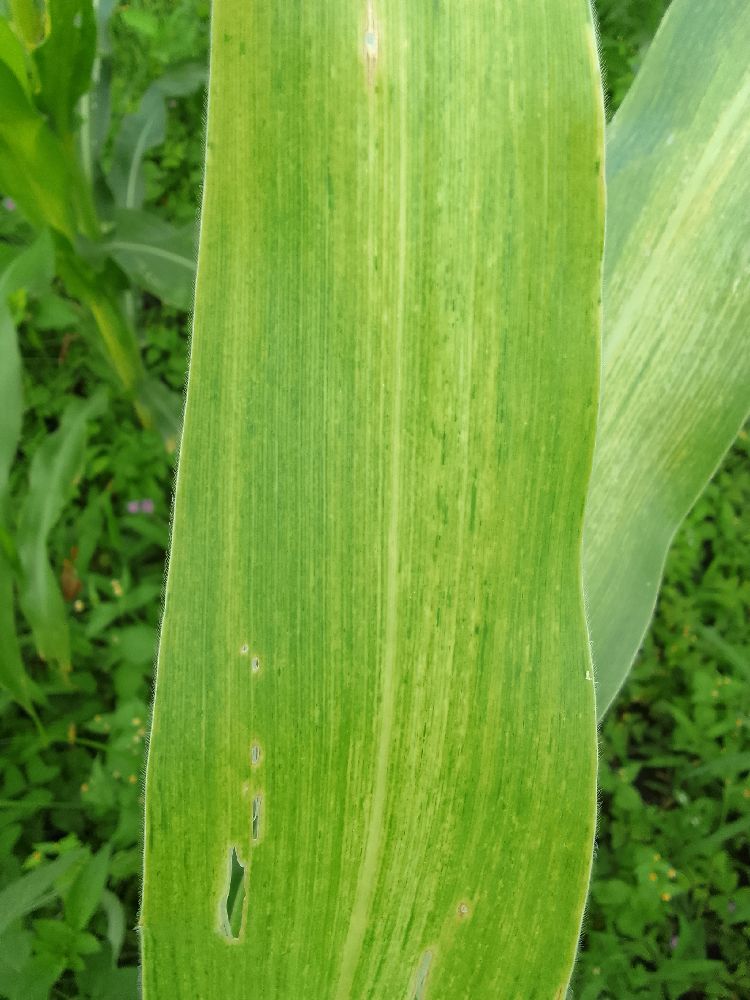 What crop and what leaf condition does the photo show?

maize, maize lethal necrosis
